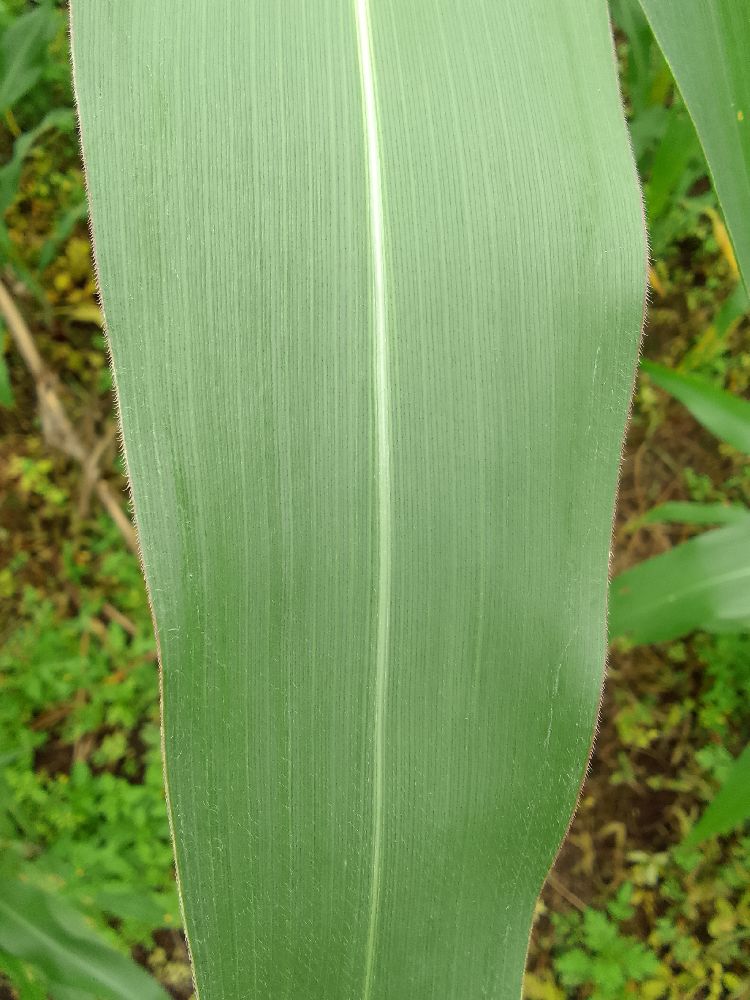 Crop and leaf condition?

maize, healthy
